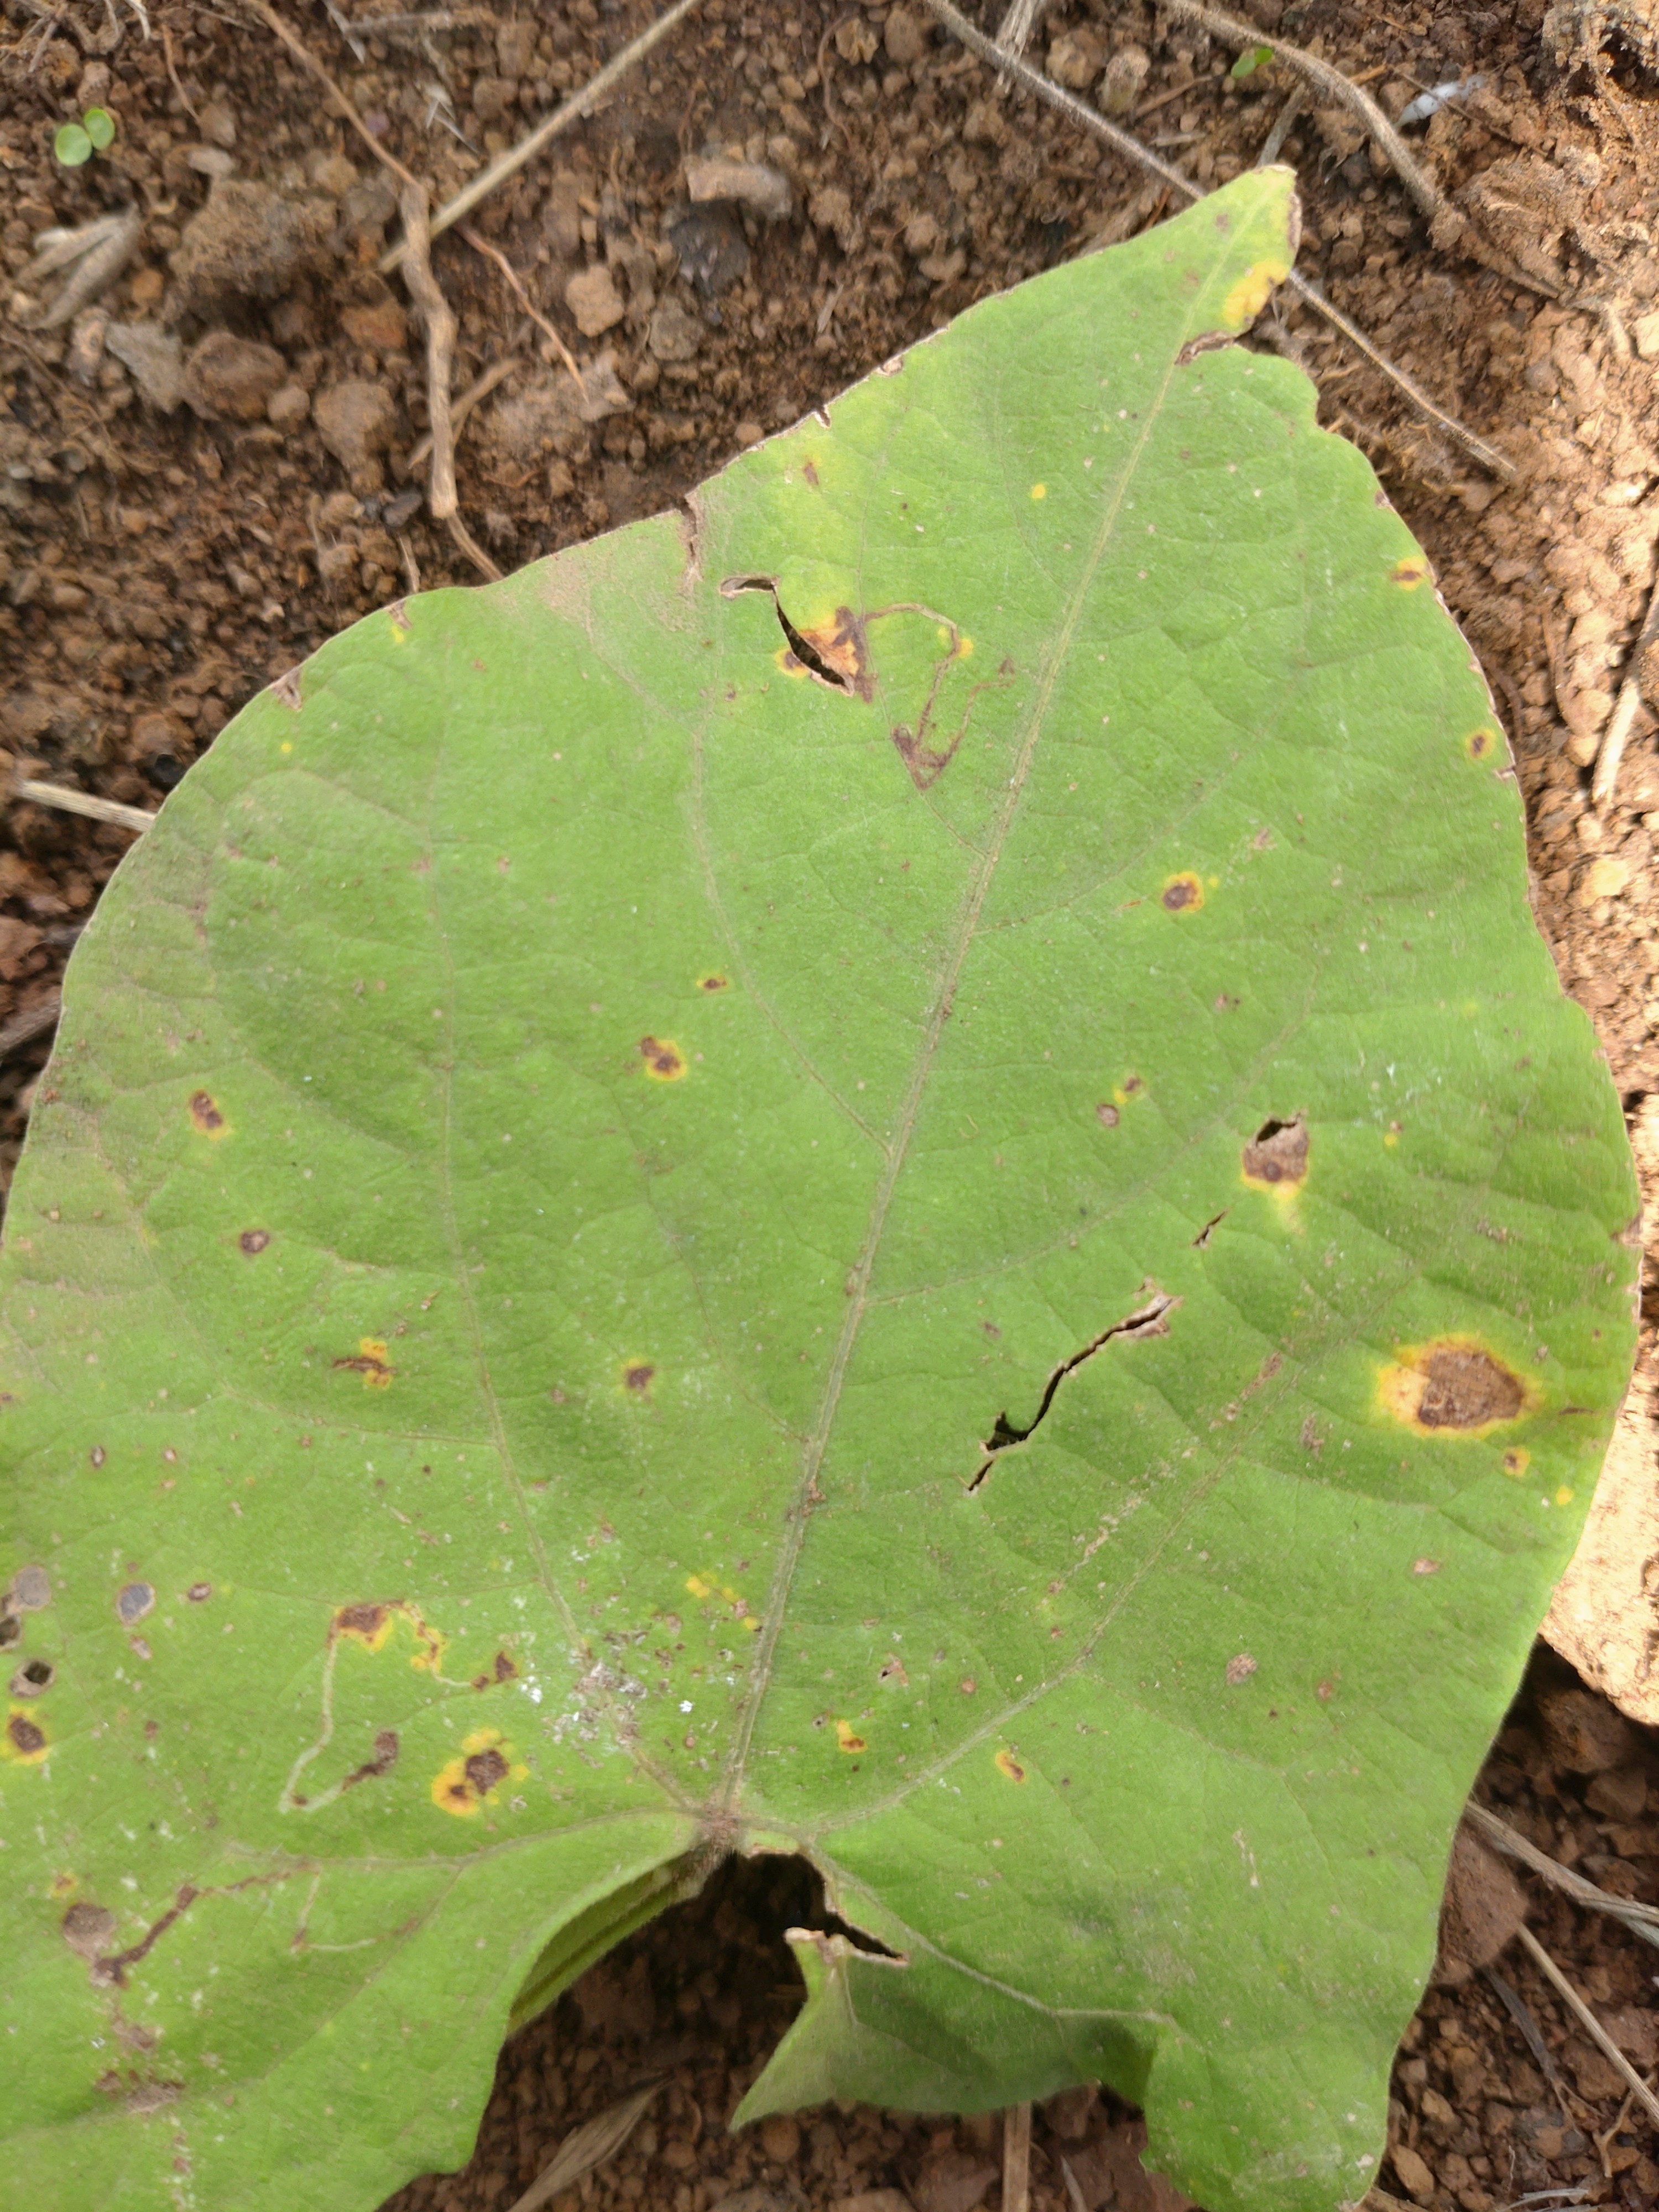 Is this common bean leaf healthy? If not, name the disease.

rust
